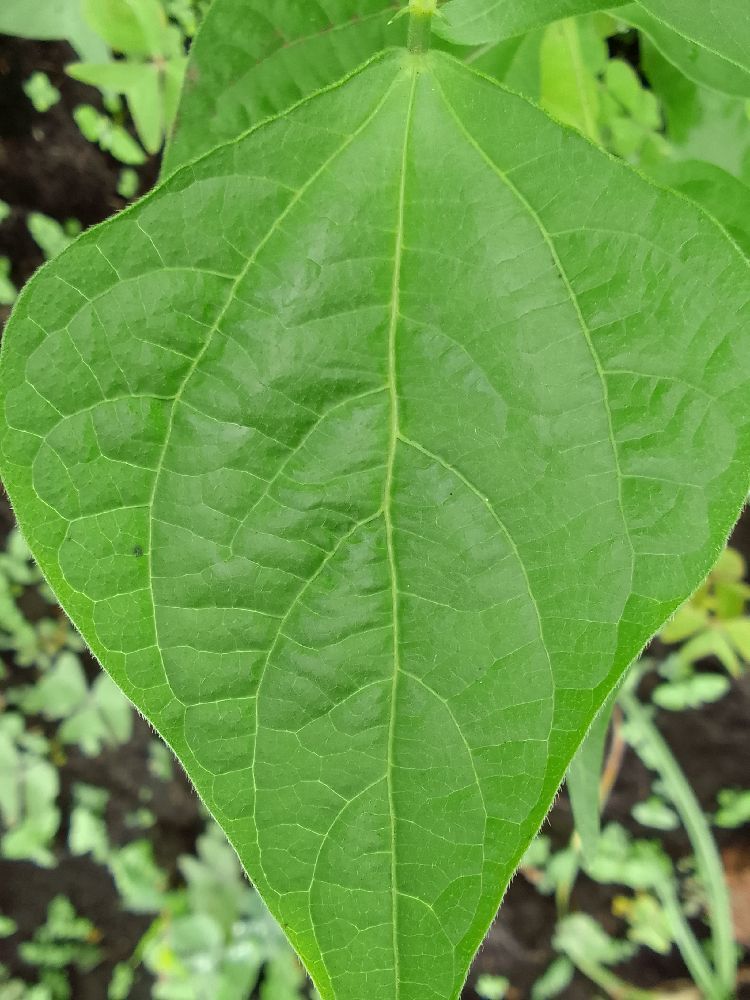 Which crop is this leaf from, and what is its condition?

common bean, healthy
